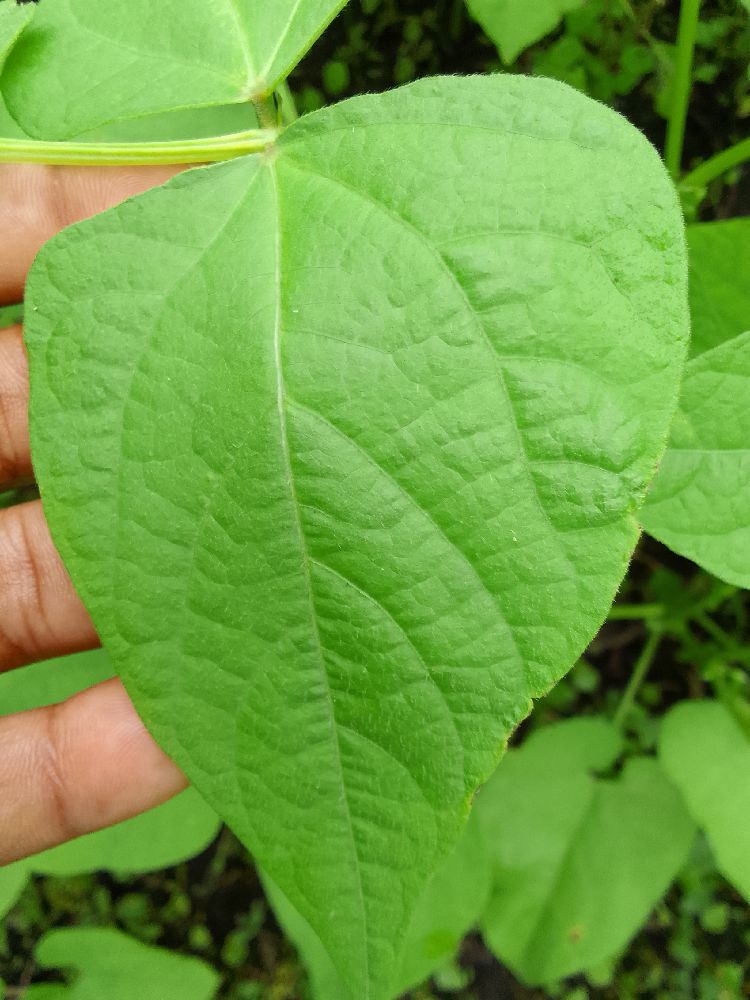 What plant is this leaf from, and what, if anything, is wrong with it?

common bean, healthy
